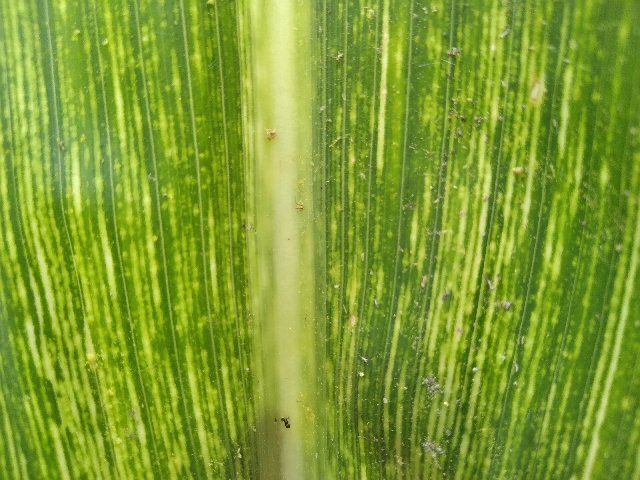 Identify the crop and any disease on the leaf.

maize, maize streak virus
